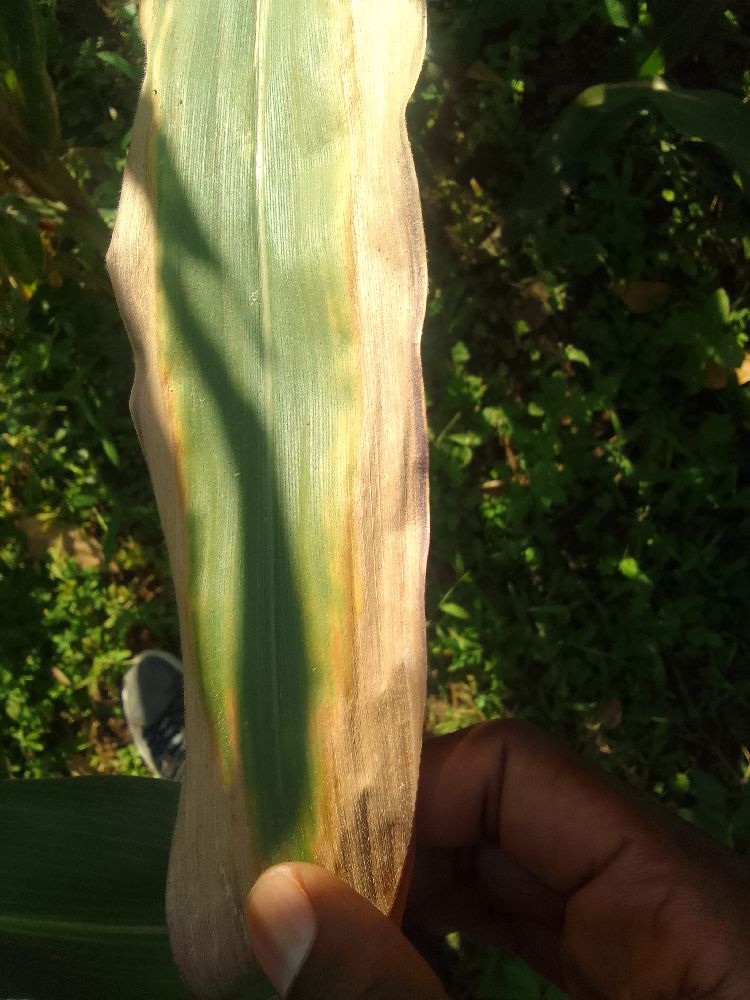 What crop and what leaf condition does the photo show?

maize, maize lethal necrosis
